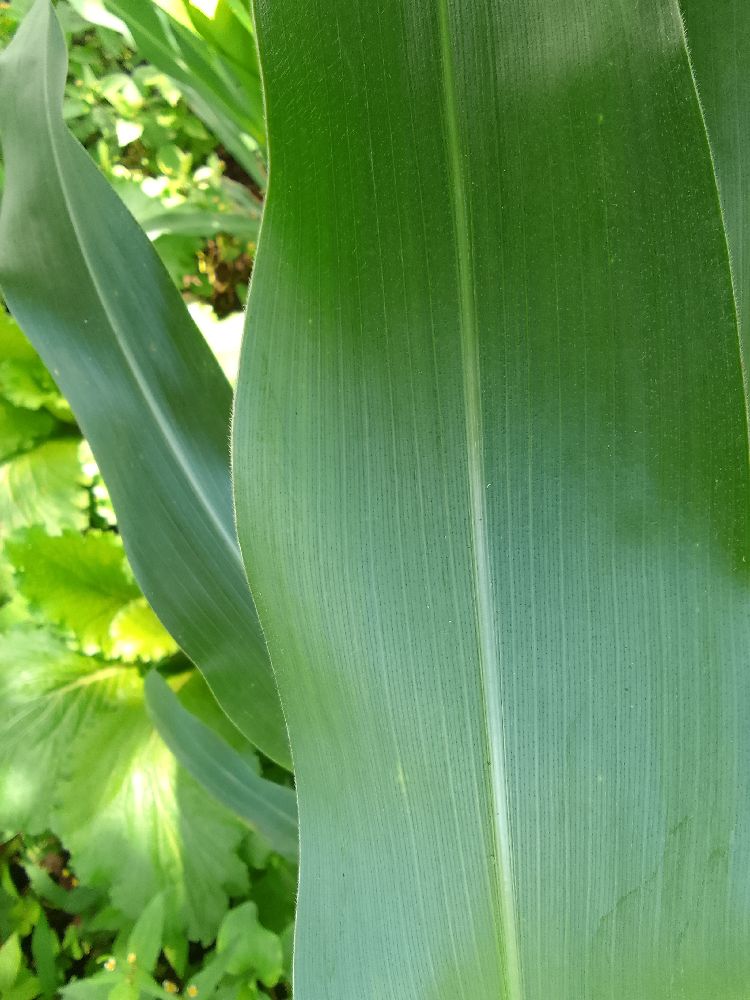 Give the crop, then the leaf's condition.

maize, healthy
